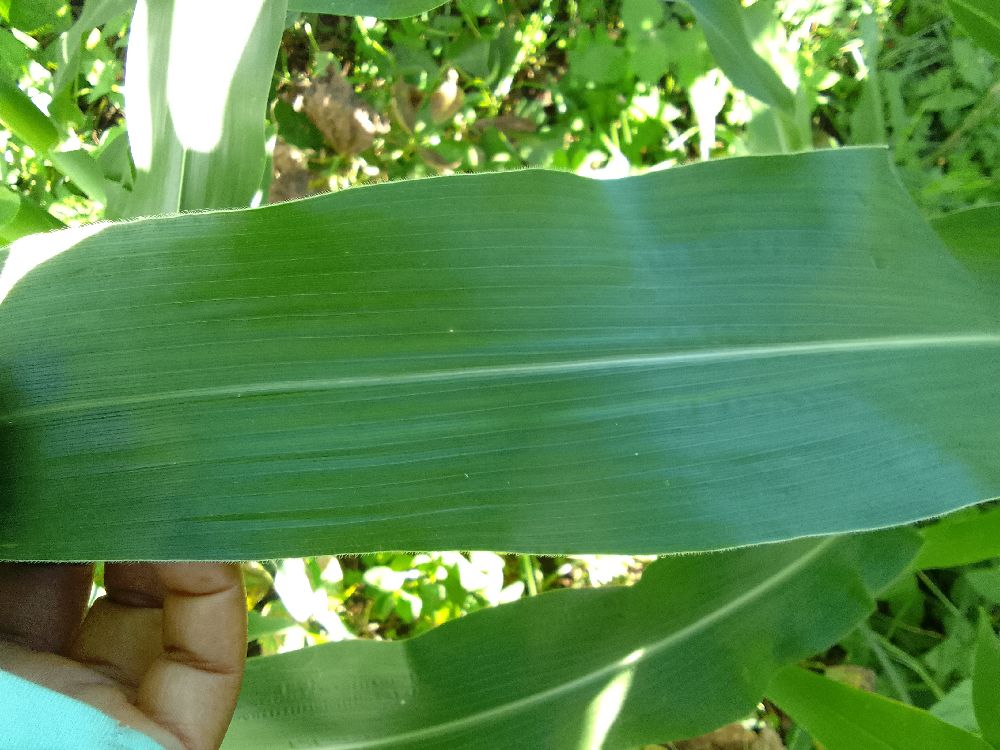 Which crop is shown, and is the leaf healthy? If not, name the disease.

maize, healthy
